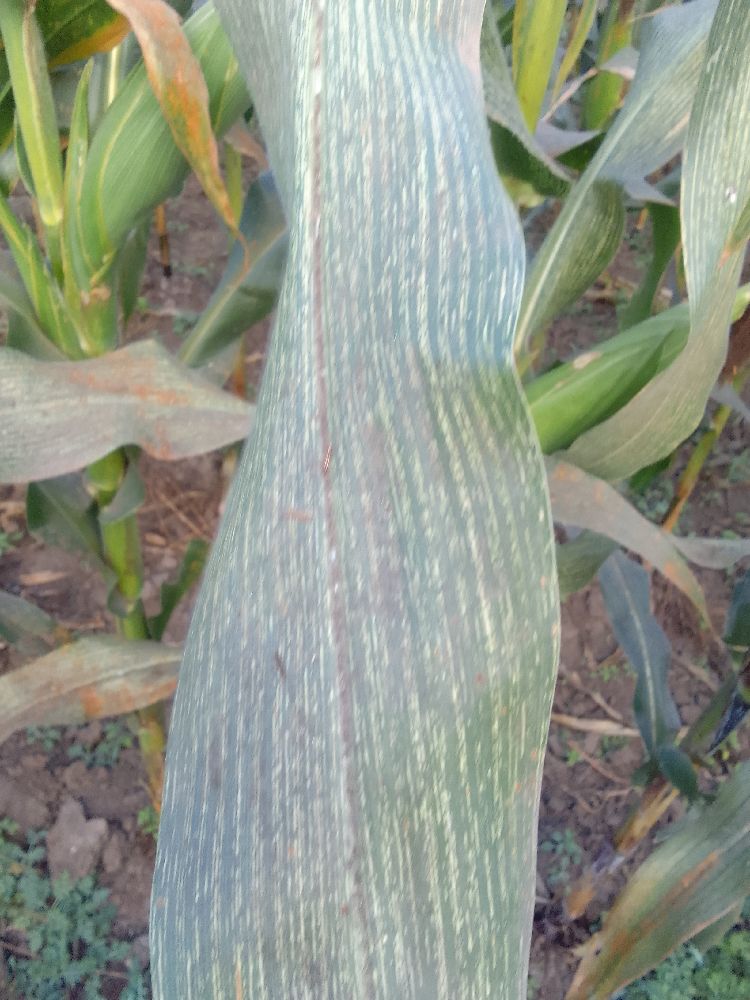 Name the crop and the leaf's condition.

maize, maize streak virus
